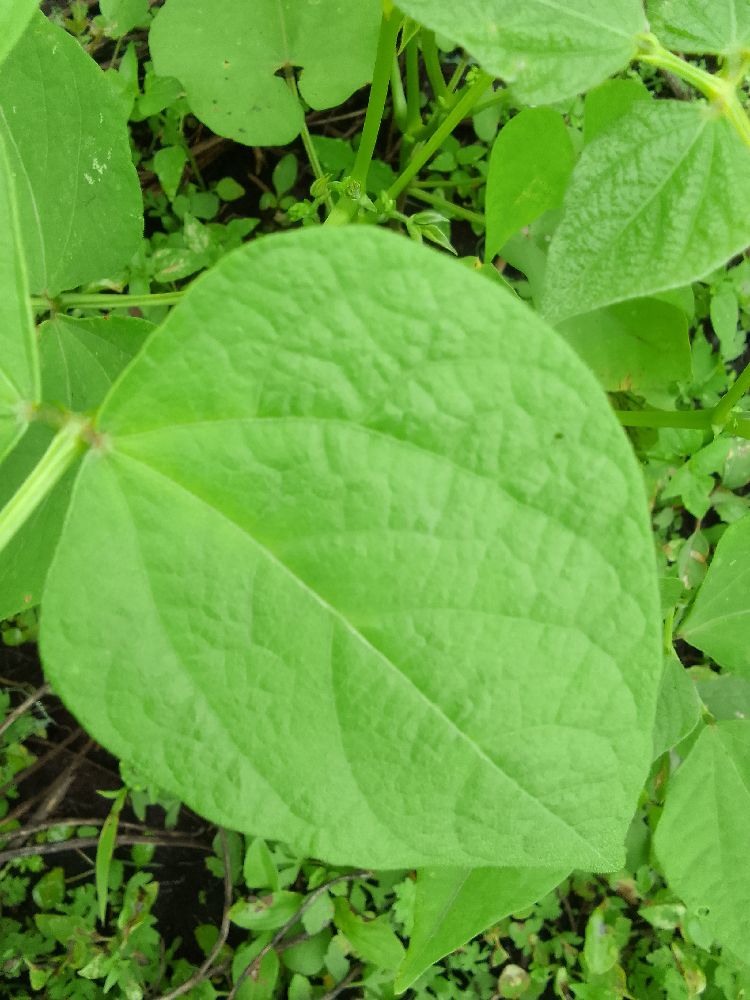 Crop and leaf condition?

common bean, healthy
